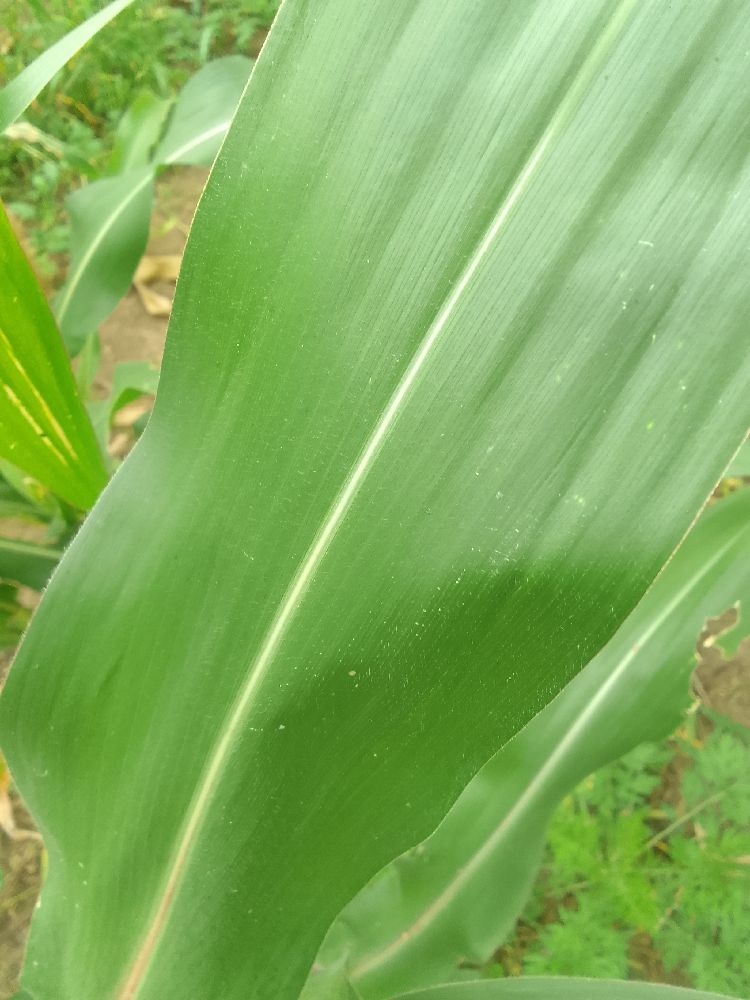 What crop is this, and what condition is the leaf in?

maize, healthy
